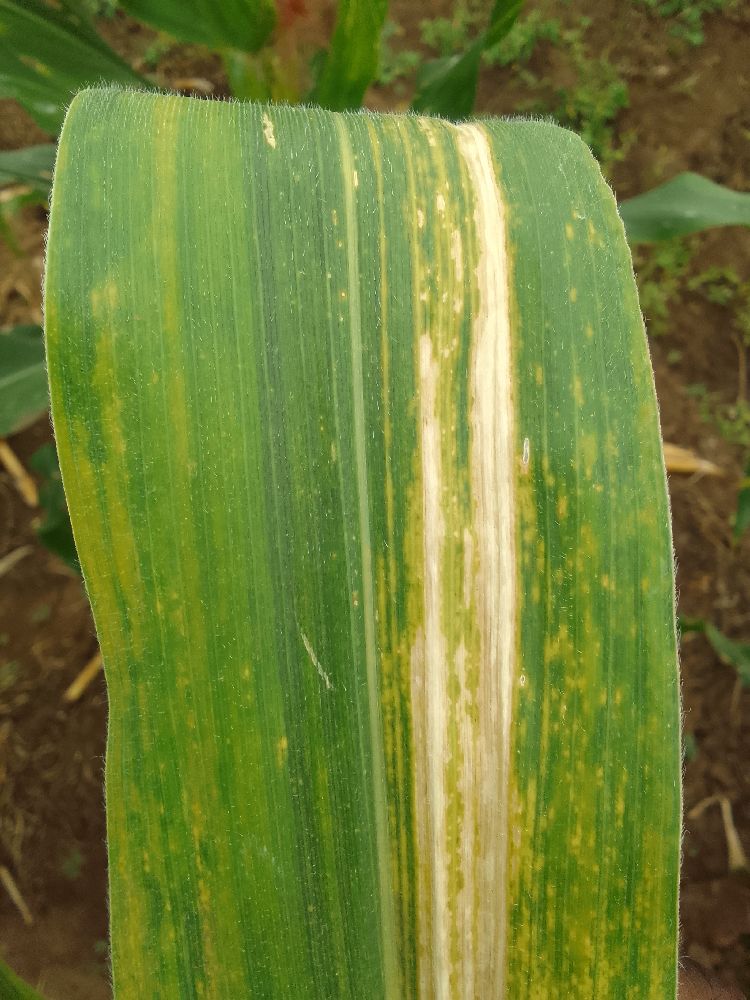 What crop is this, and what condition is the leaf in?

maize, maize lethal necrosis
